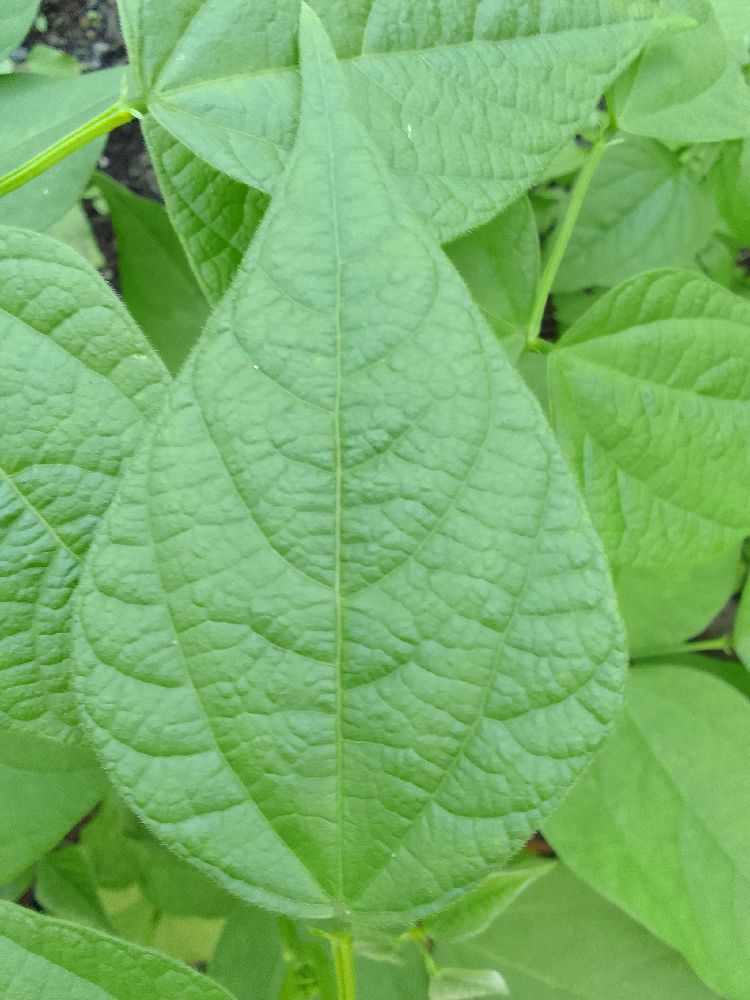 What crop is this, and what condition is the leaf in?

common bean, healthy
